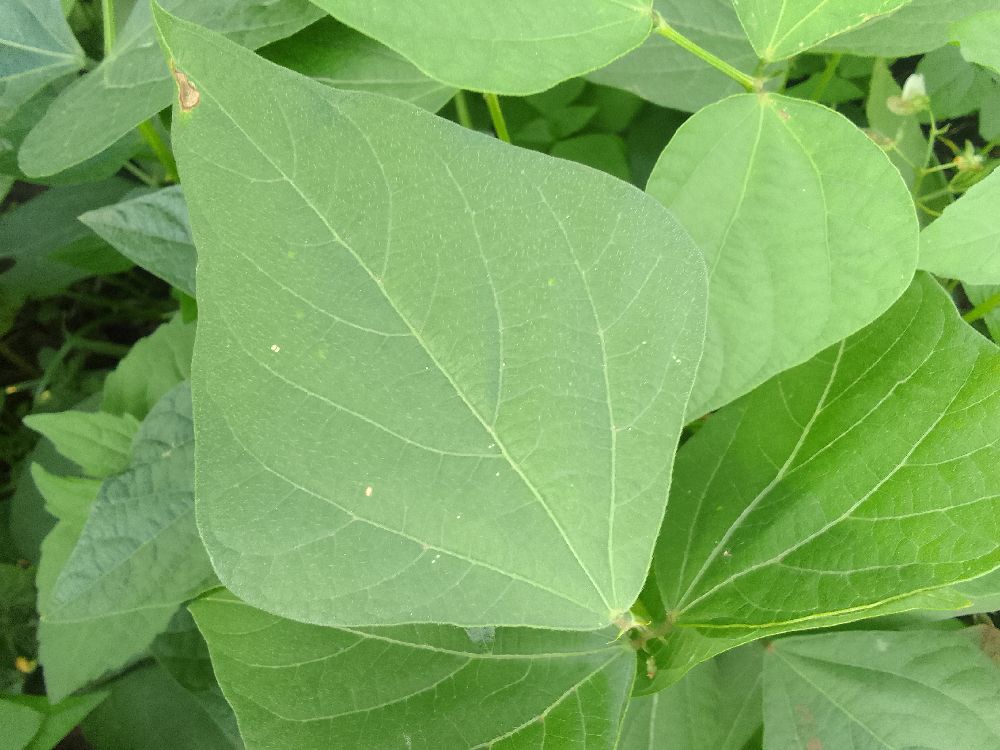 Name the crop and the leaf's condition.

common bean, healthy
